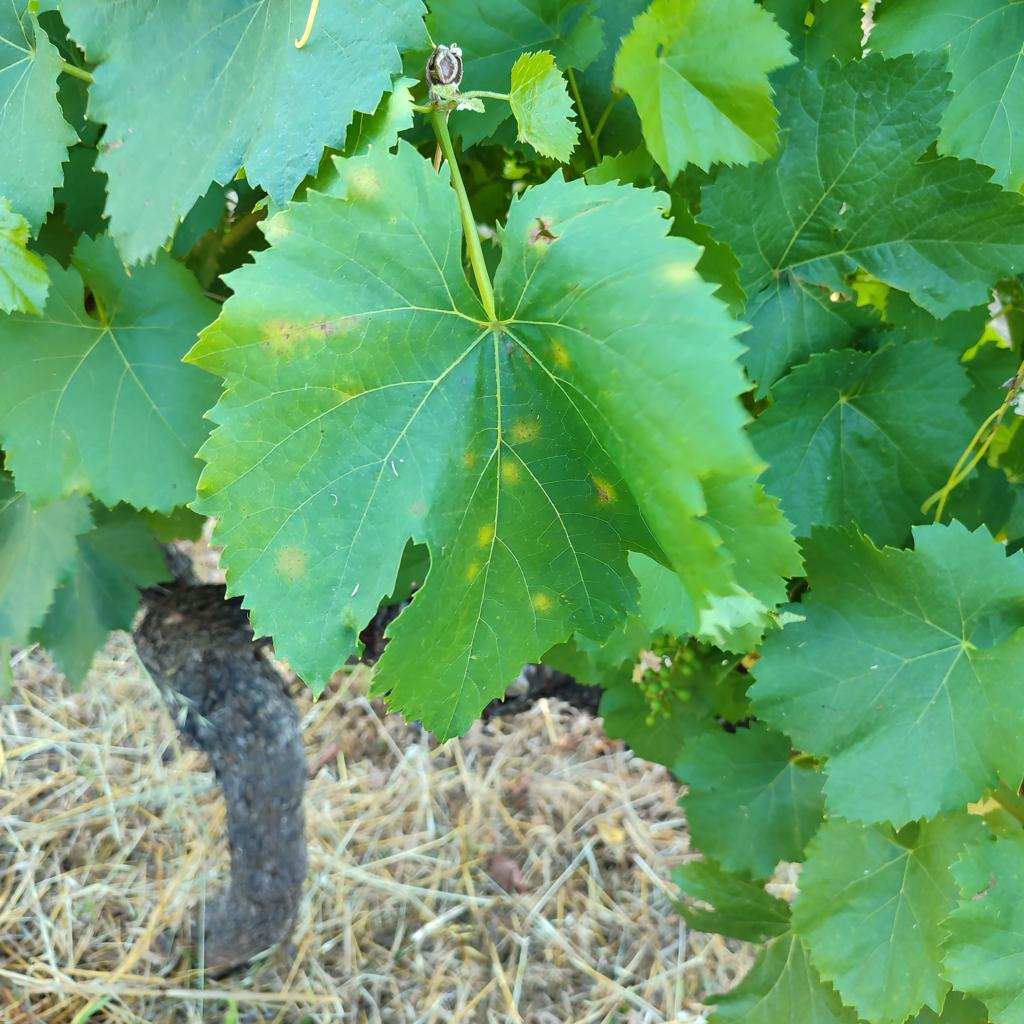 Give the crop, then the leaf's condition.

grapevine, downy mildew
